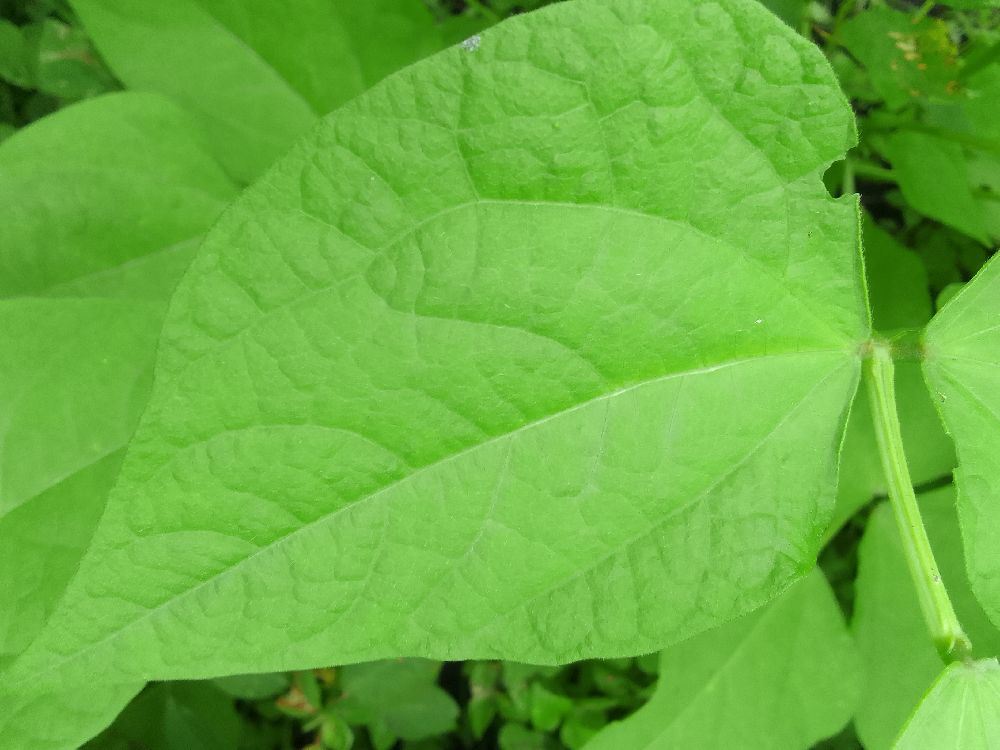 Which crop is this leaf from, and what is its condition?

common bean, healthy
